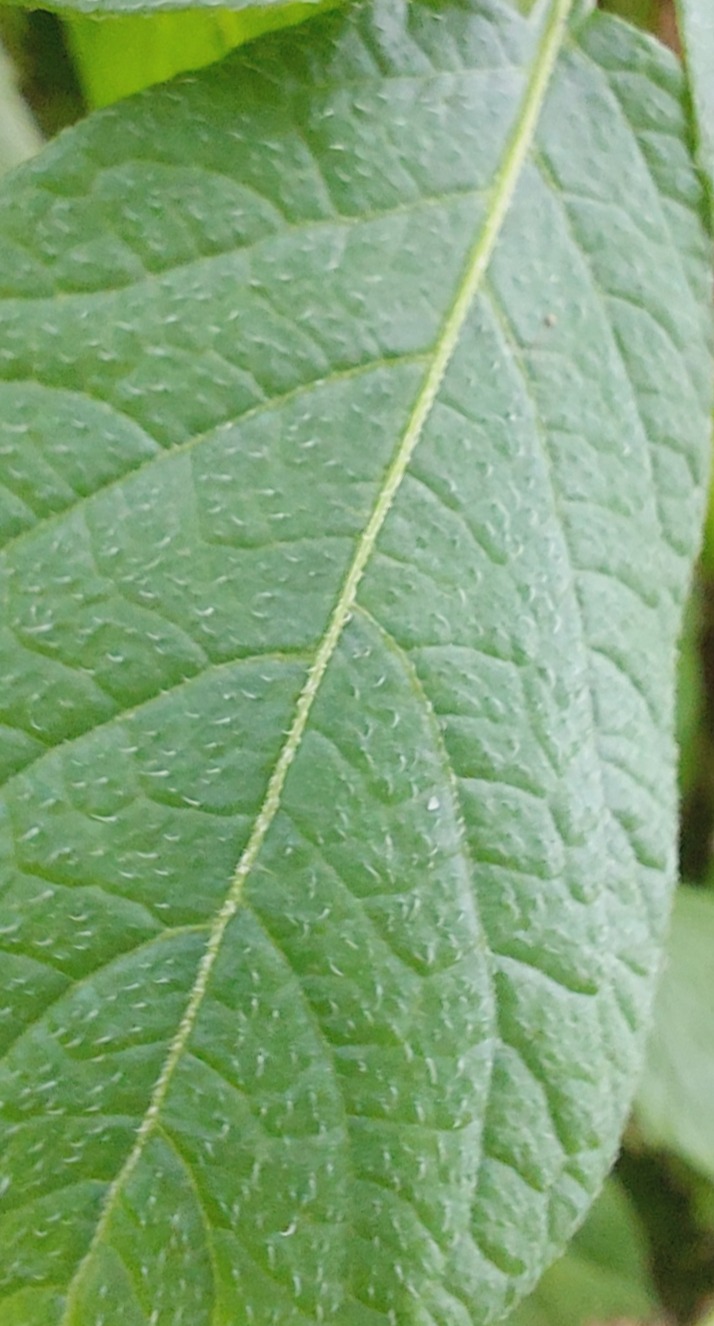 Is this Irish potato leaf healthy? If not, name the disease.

healthy
